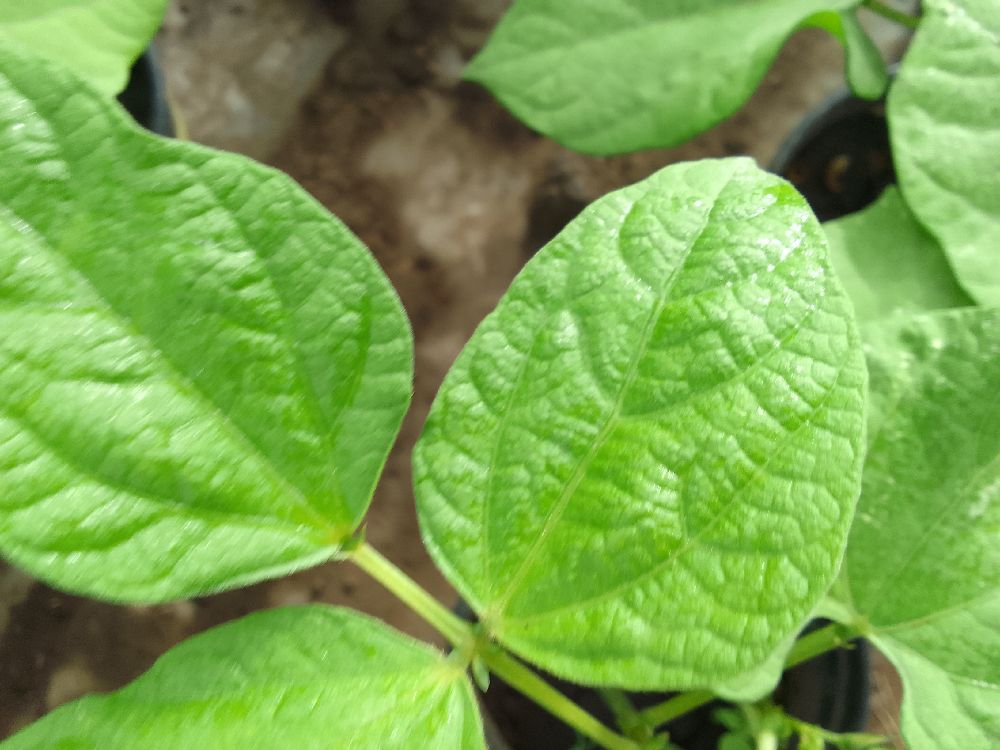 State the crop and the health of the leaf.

common bean, healthy
